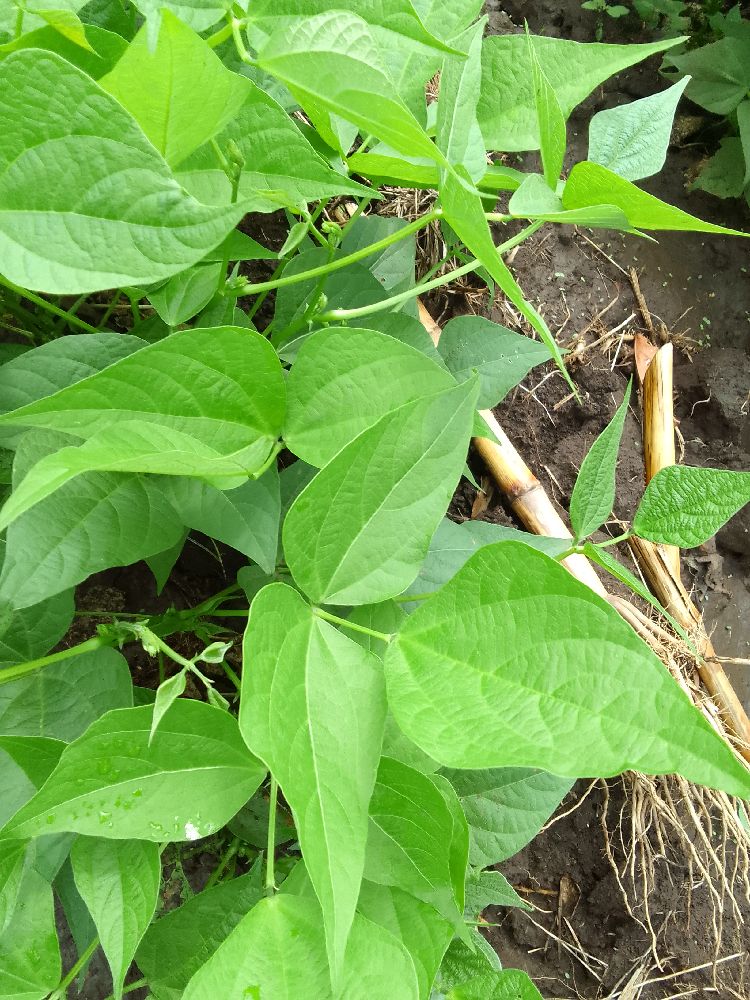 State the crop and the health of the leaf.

common bean, healthy
